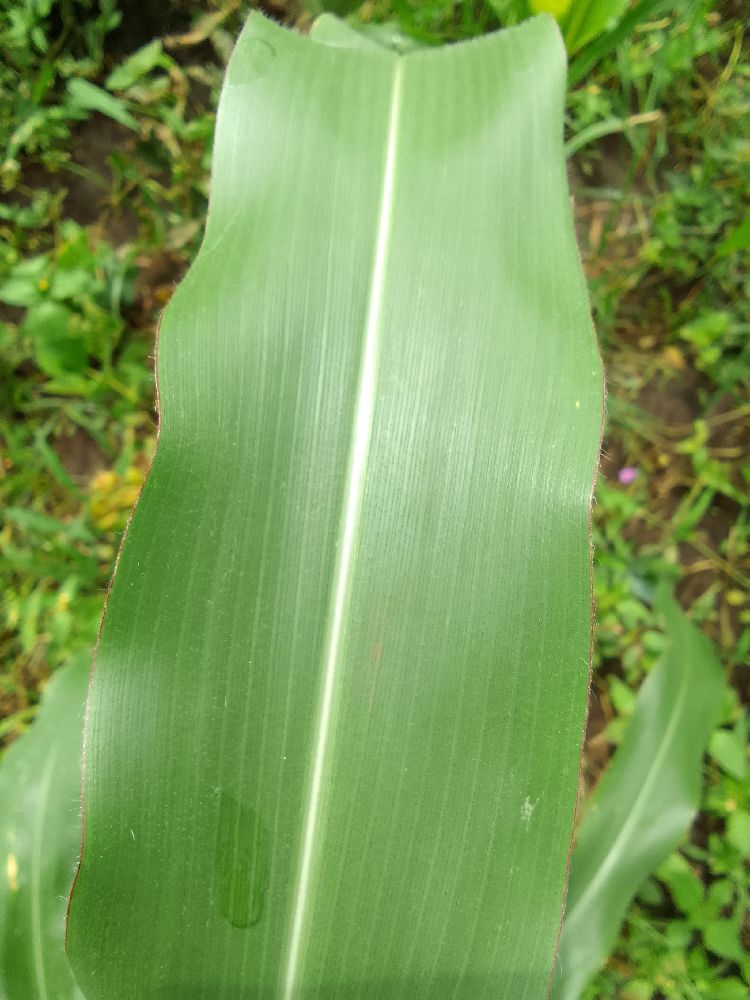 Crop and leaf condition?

maize, healthy
